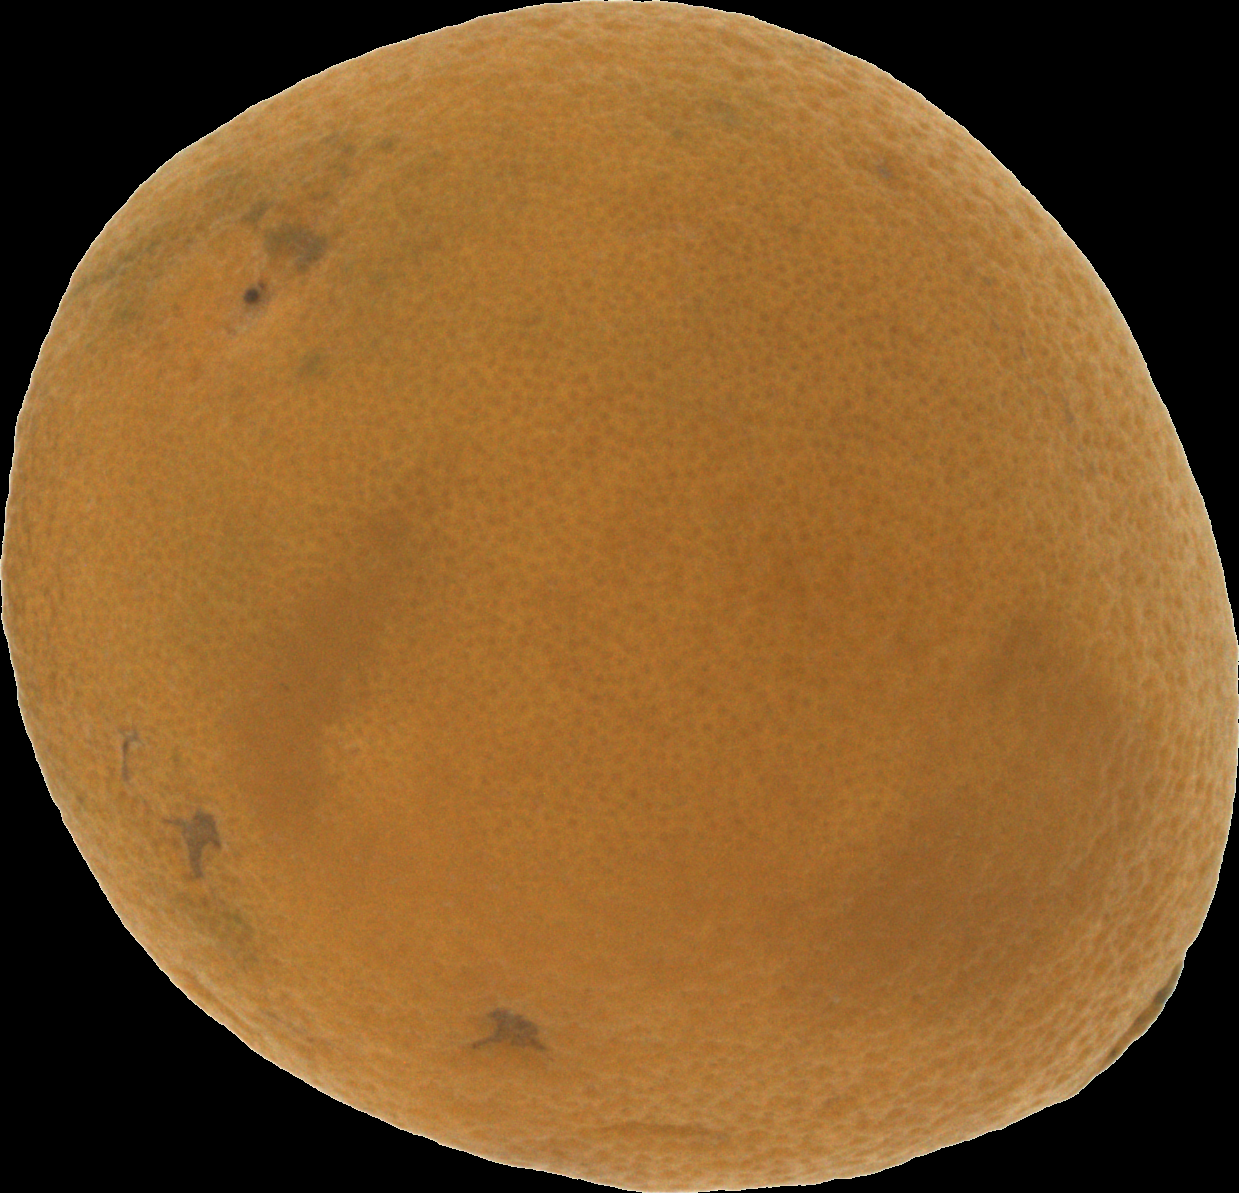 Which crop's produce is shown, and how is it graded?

orange, bad
